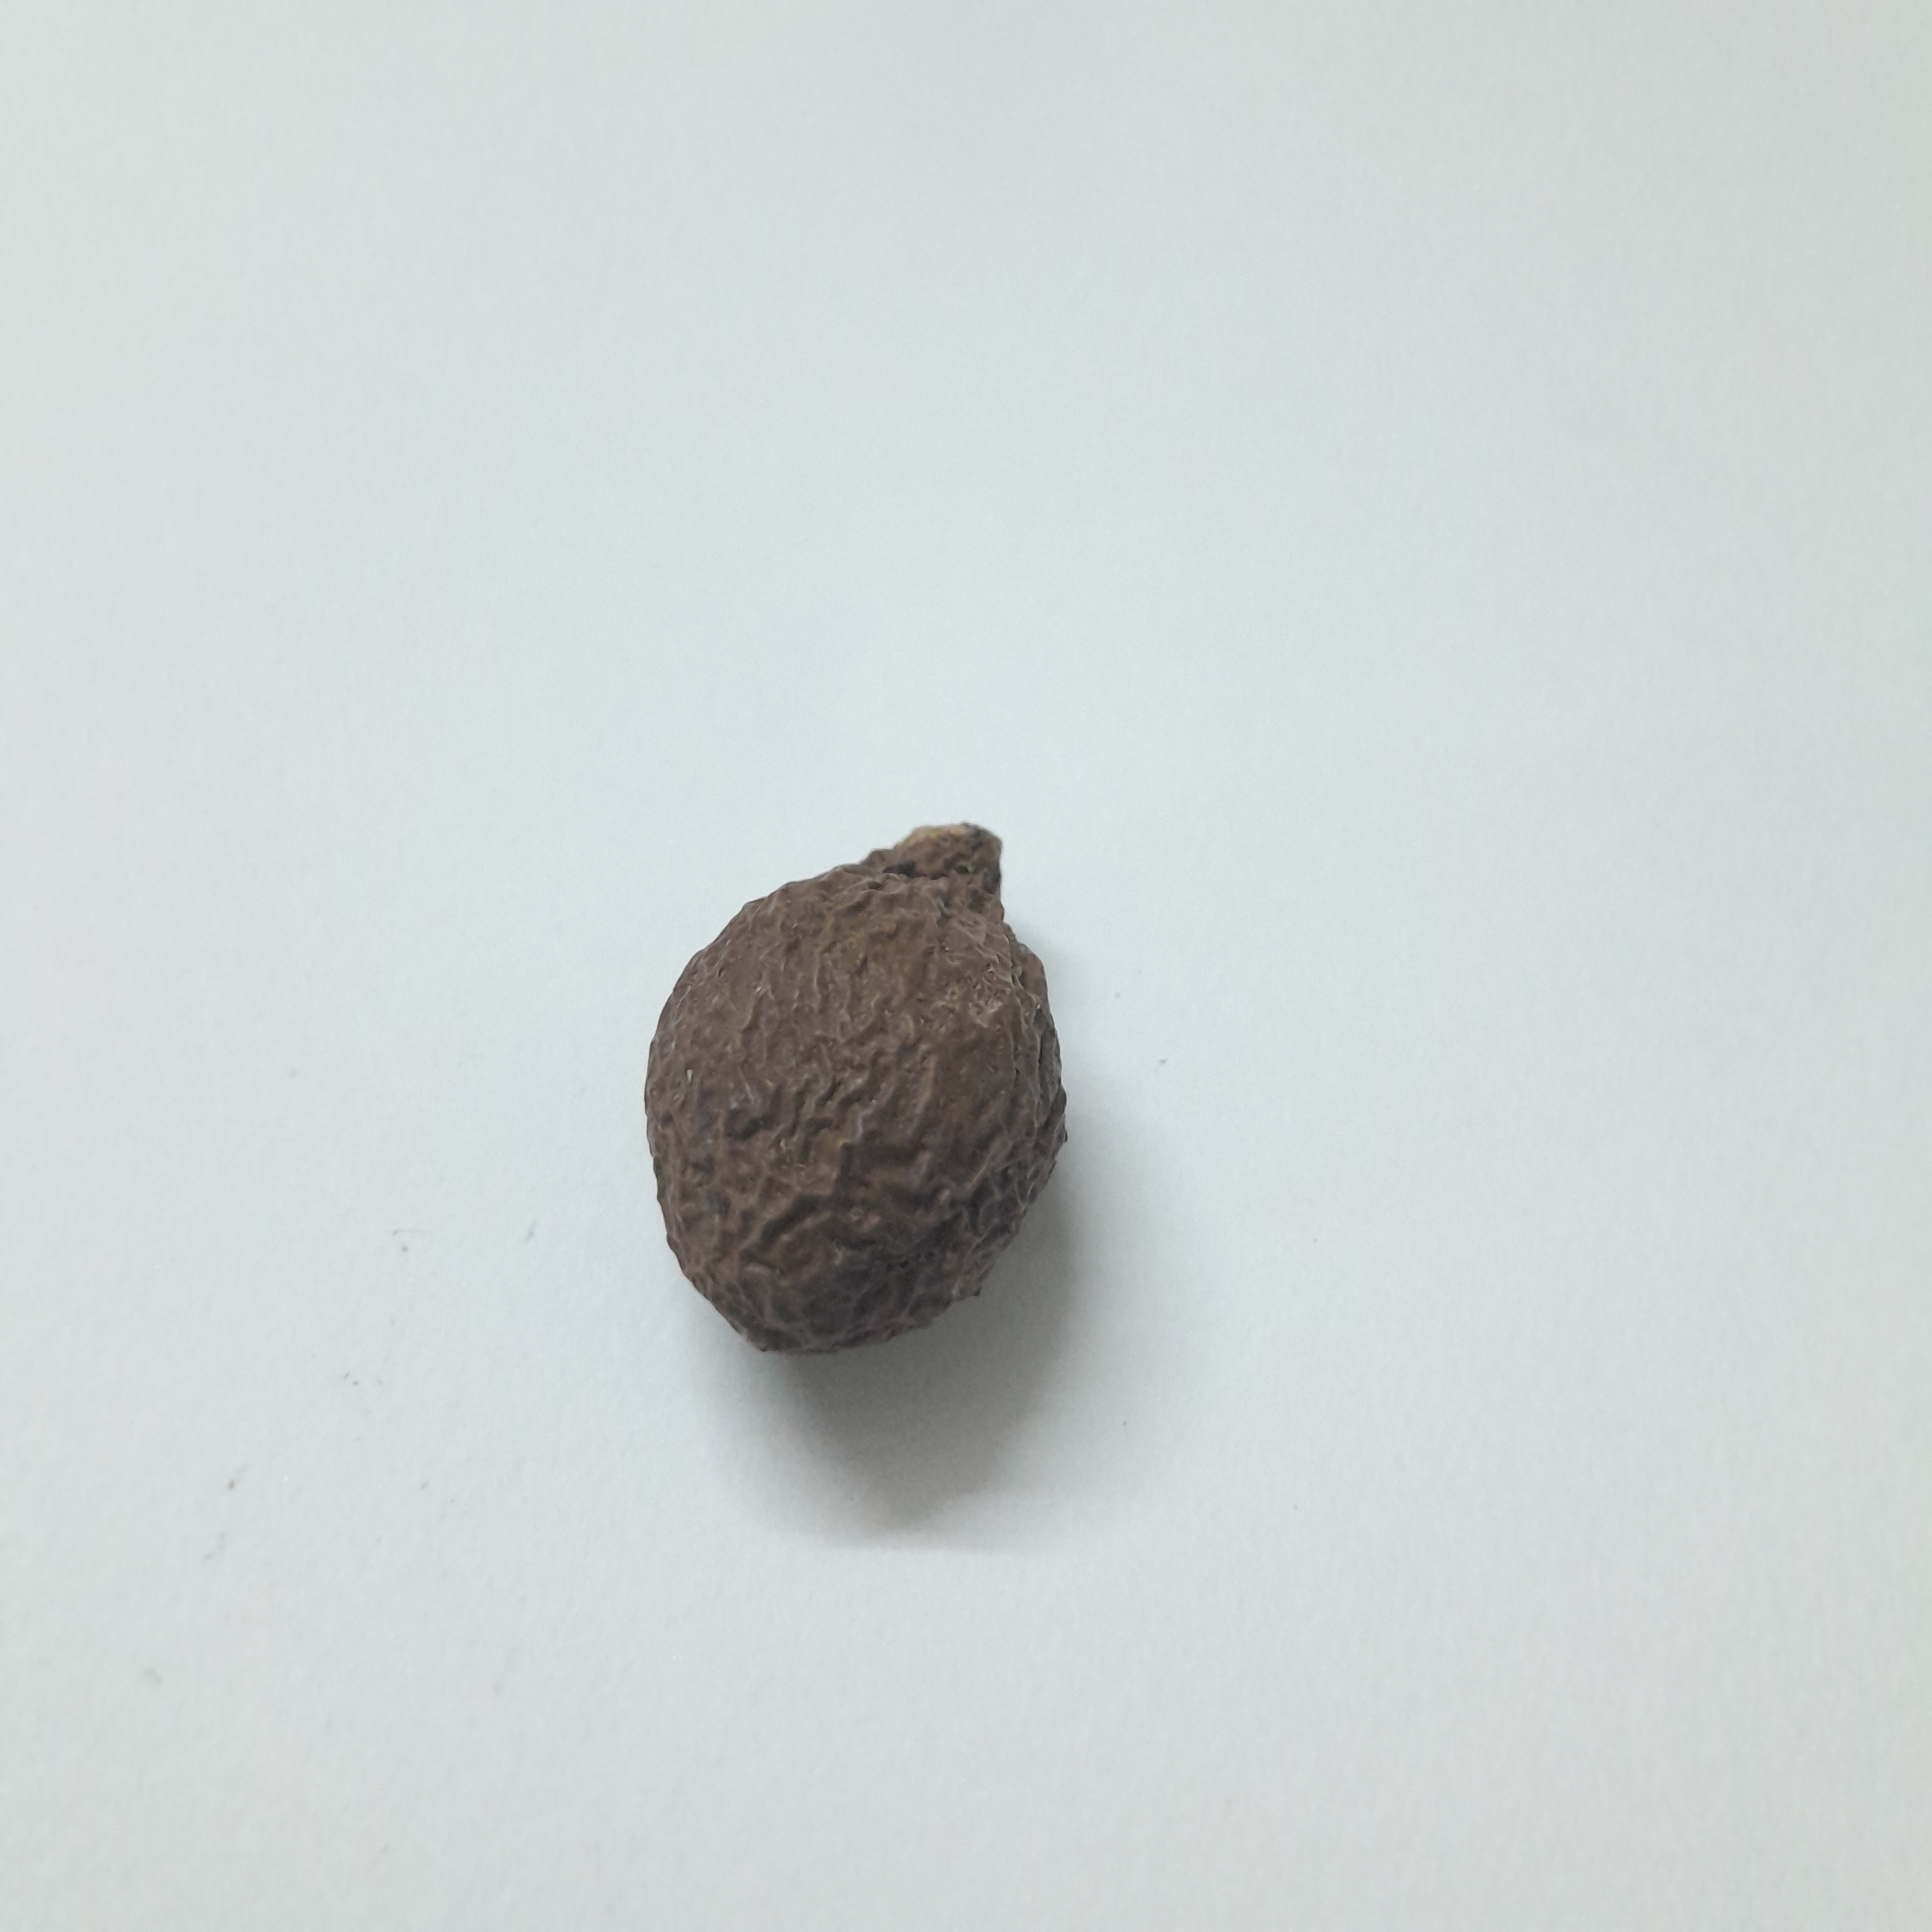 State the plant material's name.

niranjanphal
